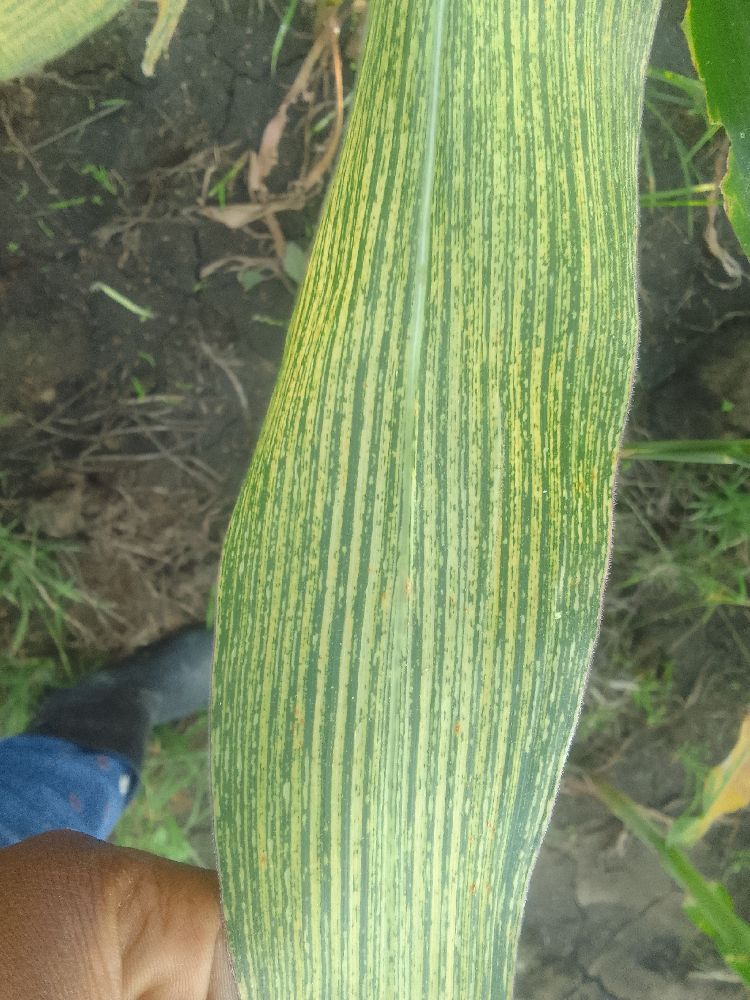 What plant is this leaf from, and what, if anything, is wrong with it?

maize, maize streak virus
